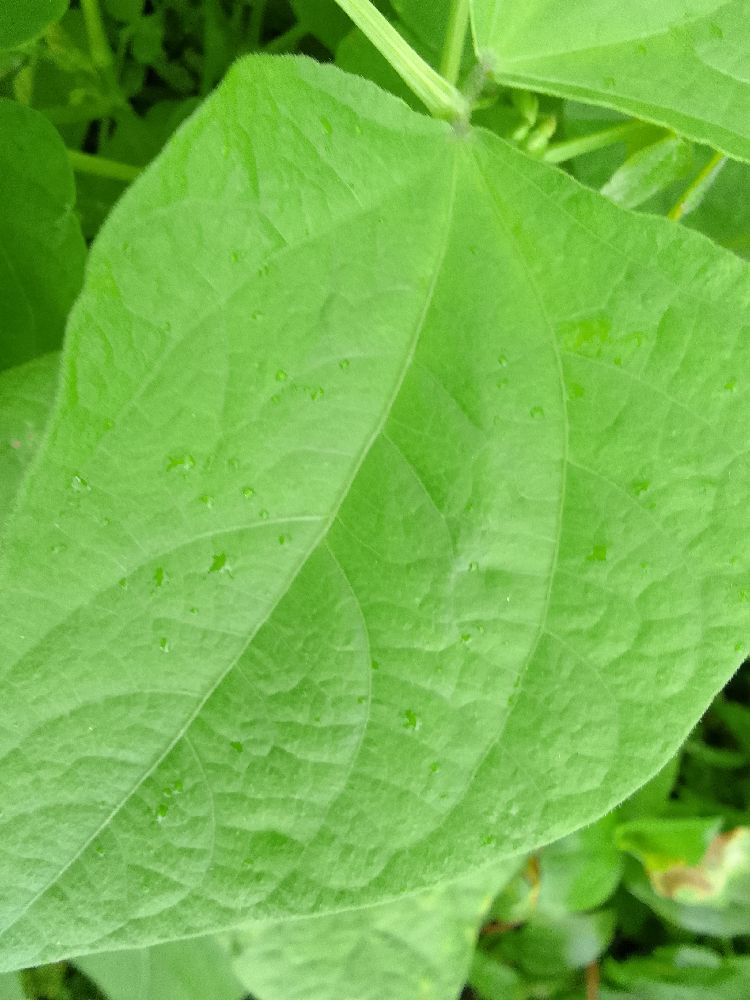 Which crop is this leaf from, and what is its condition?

common bean, healthy
